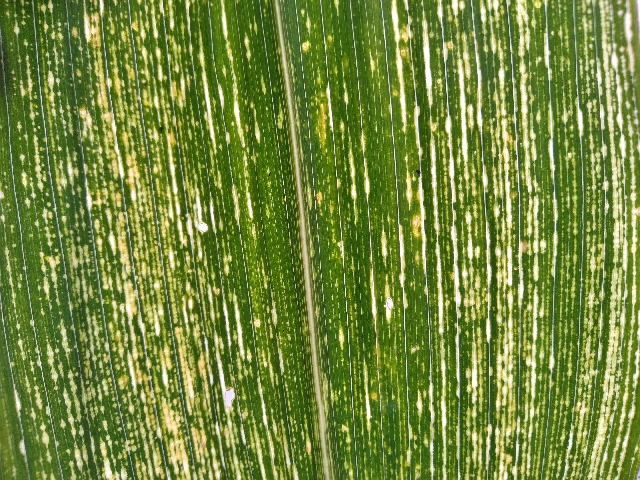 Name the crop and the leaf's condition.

maize, maize streak virus
